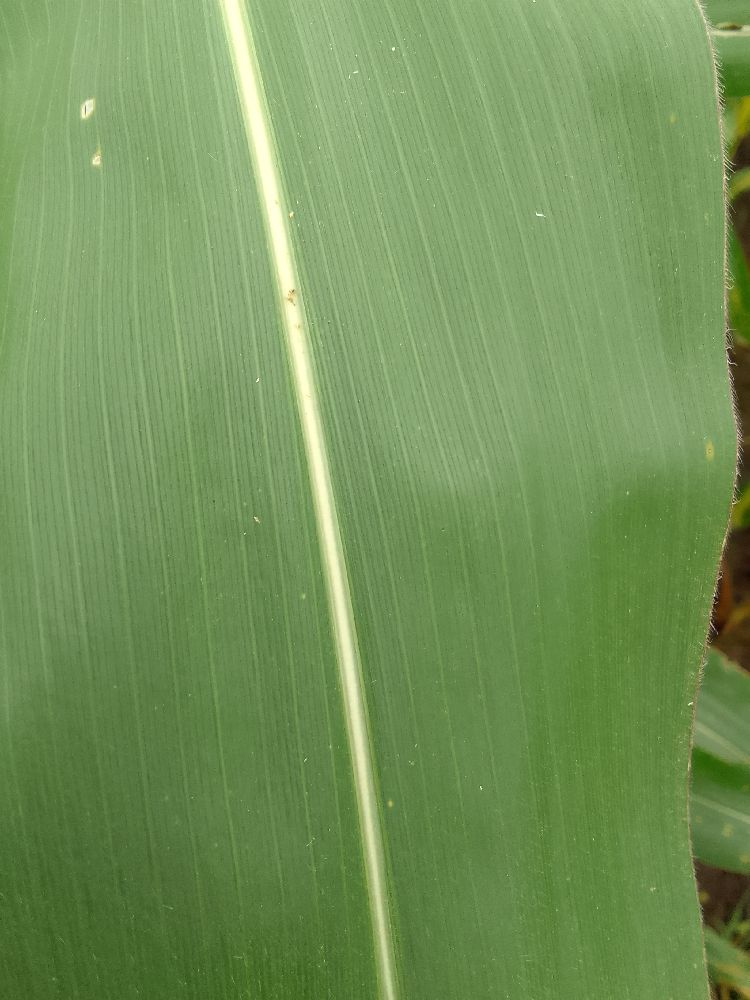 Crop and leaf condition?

maize, healthy
